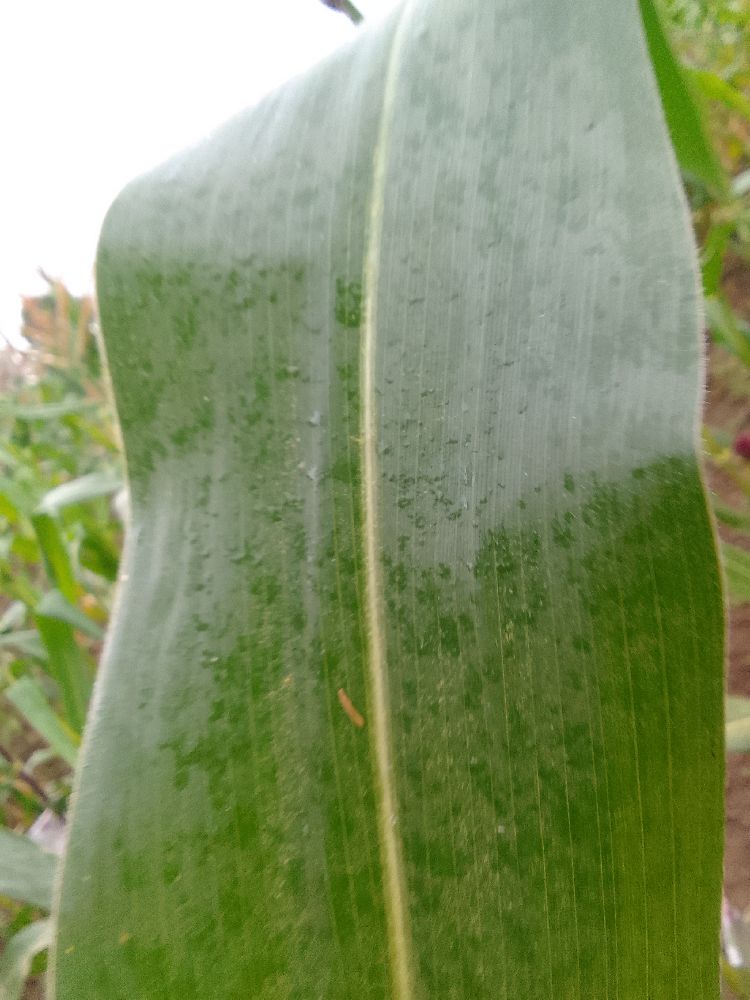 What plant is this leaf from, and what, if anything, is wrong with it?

maize, healthy
